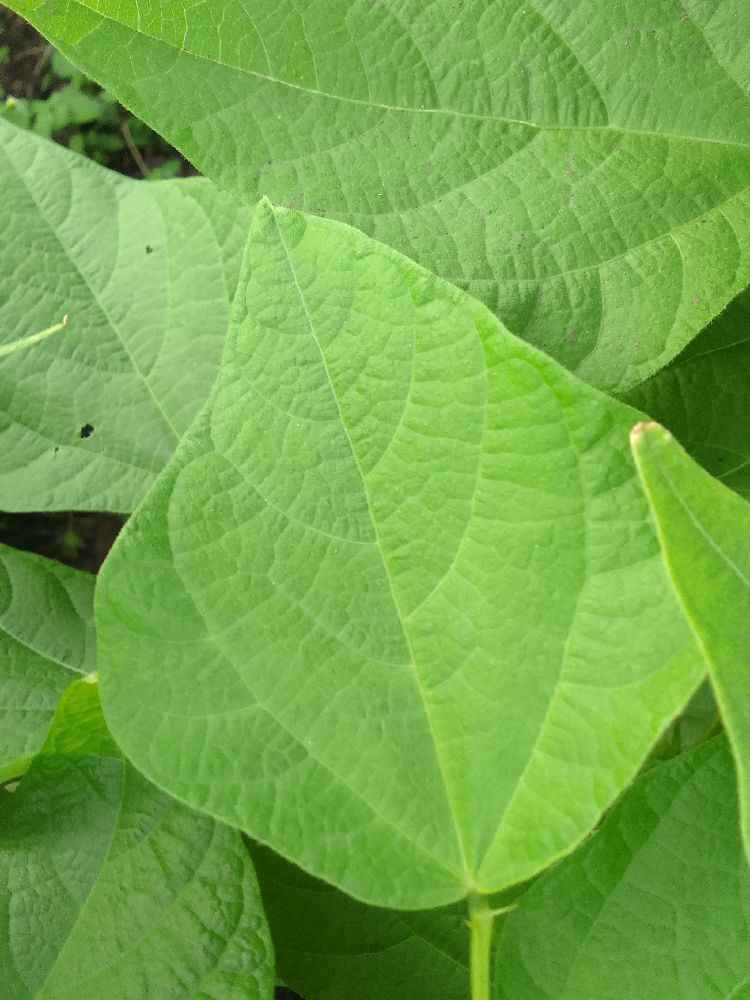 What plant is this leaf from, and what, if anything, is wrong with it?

common bean, healthy
